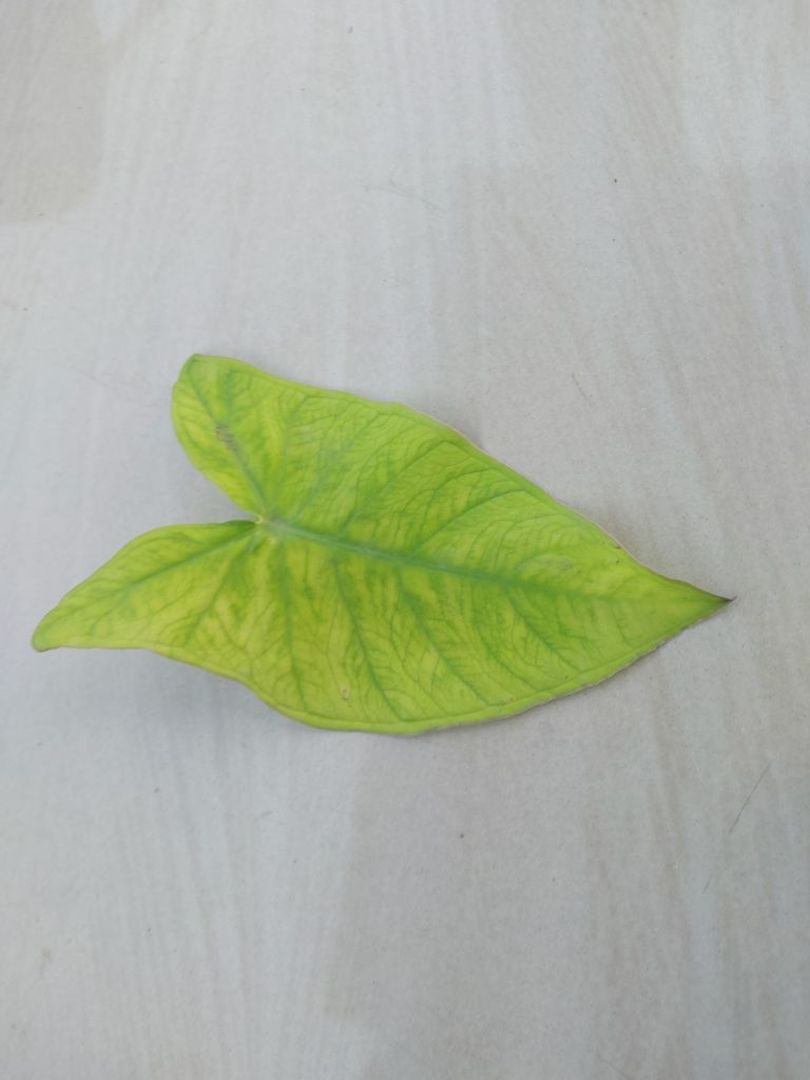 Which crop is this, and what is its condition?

taro, mosaic
